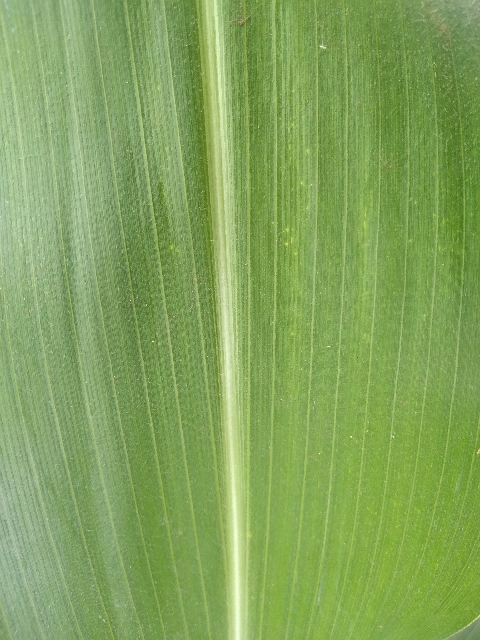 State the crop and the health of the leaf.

maize, healthy
